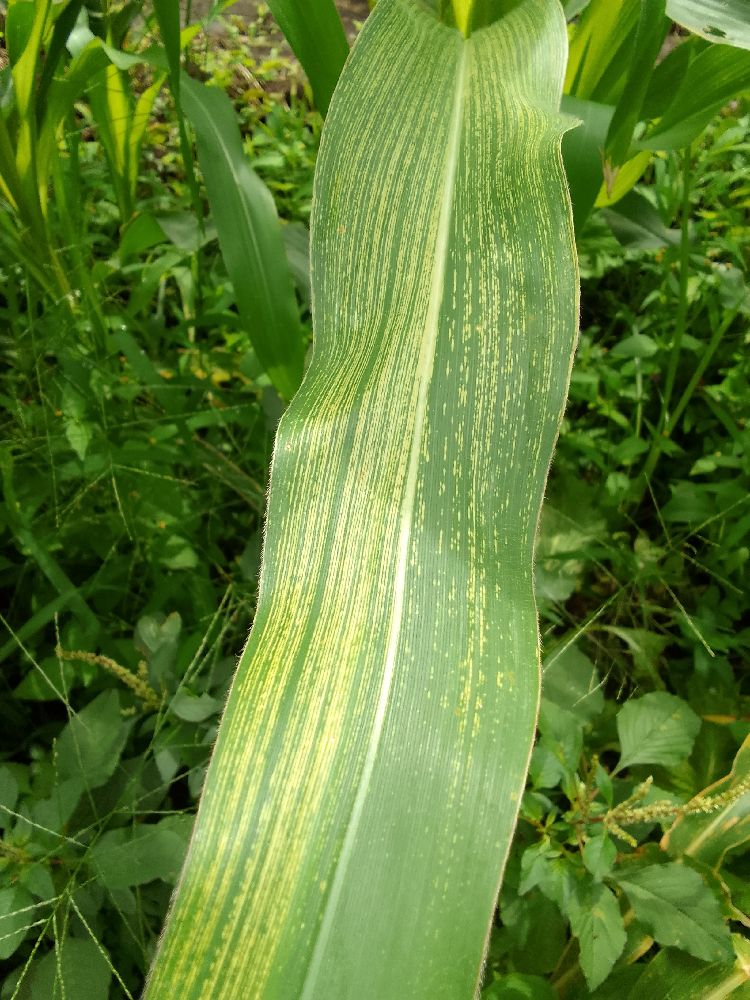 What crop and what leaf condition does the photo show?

maize, maize streak virus
